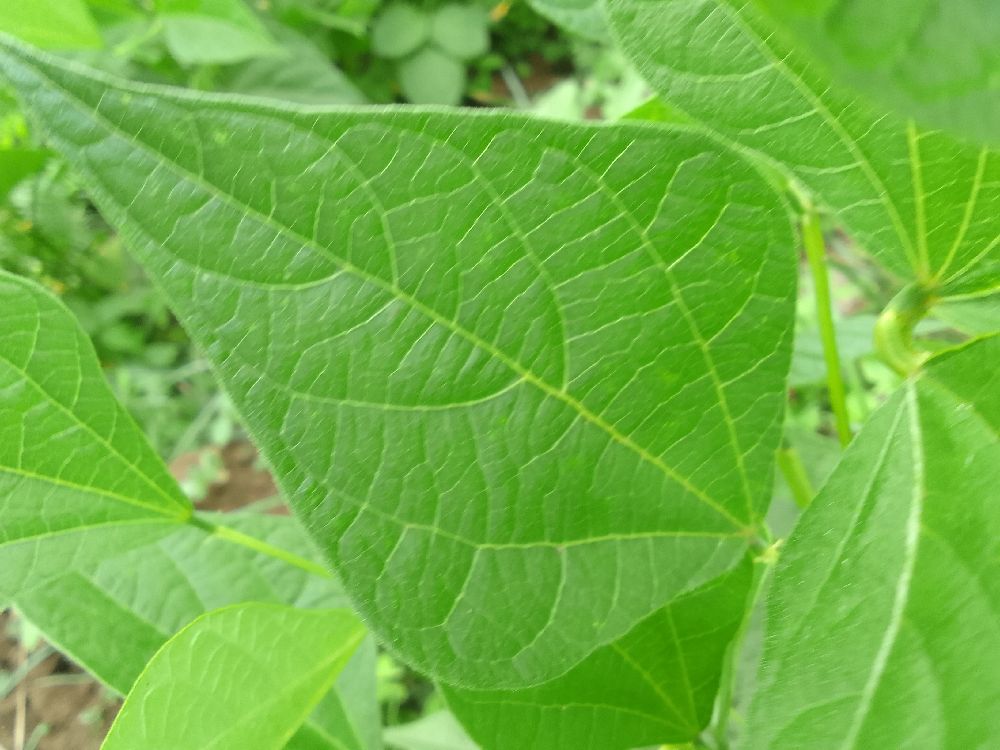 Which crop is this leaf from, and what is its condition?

common bean, healthy
